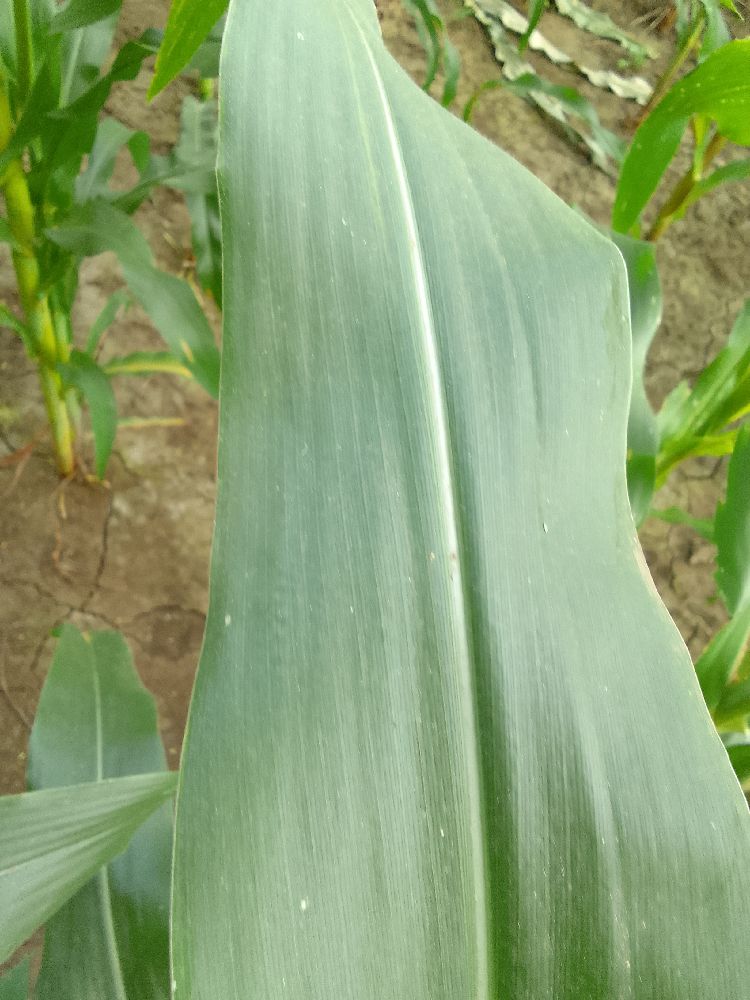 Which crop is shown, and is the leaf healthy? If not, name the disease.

maize, healthy
